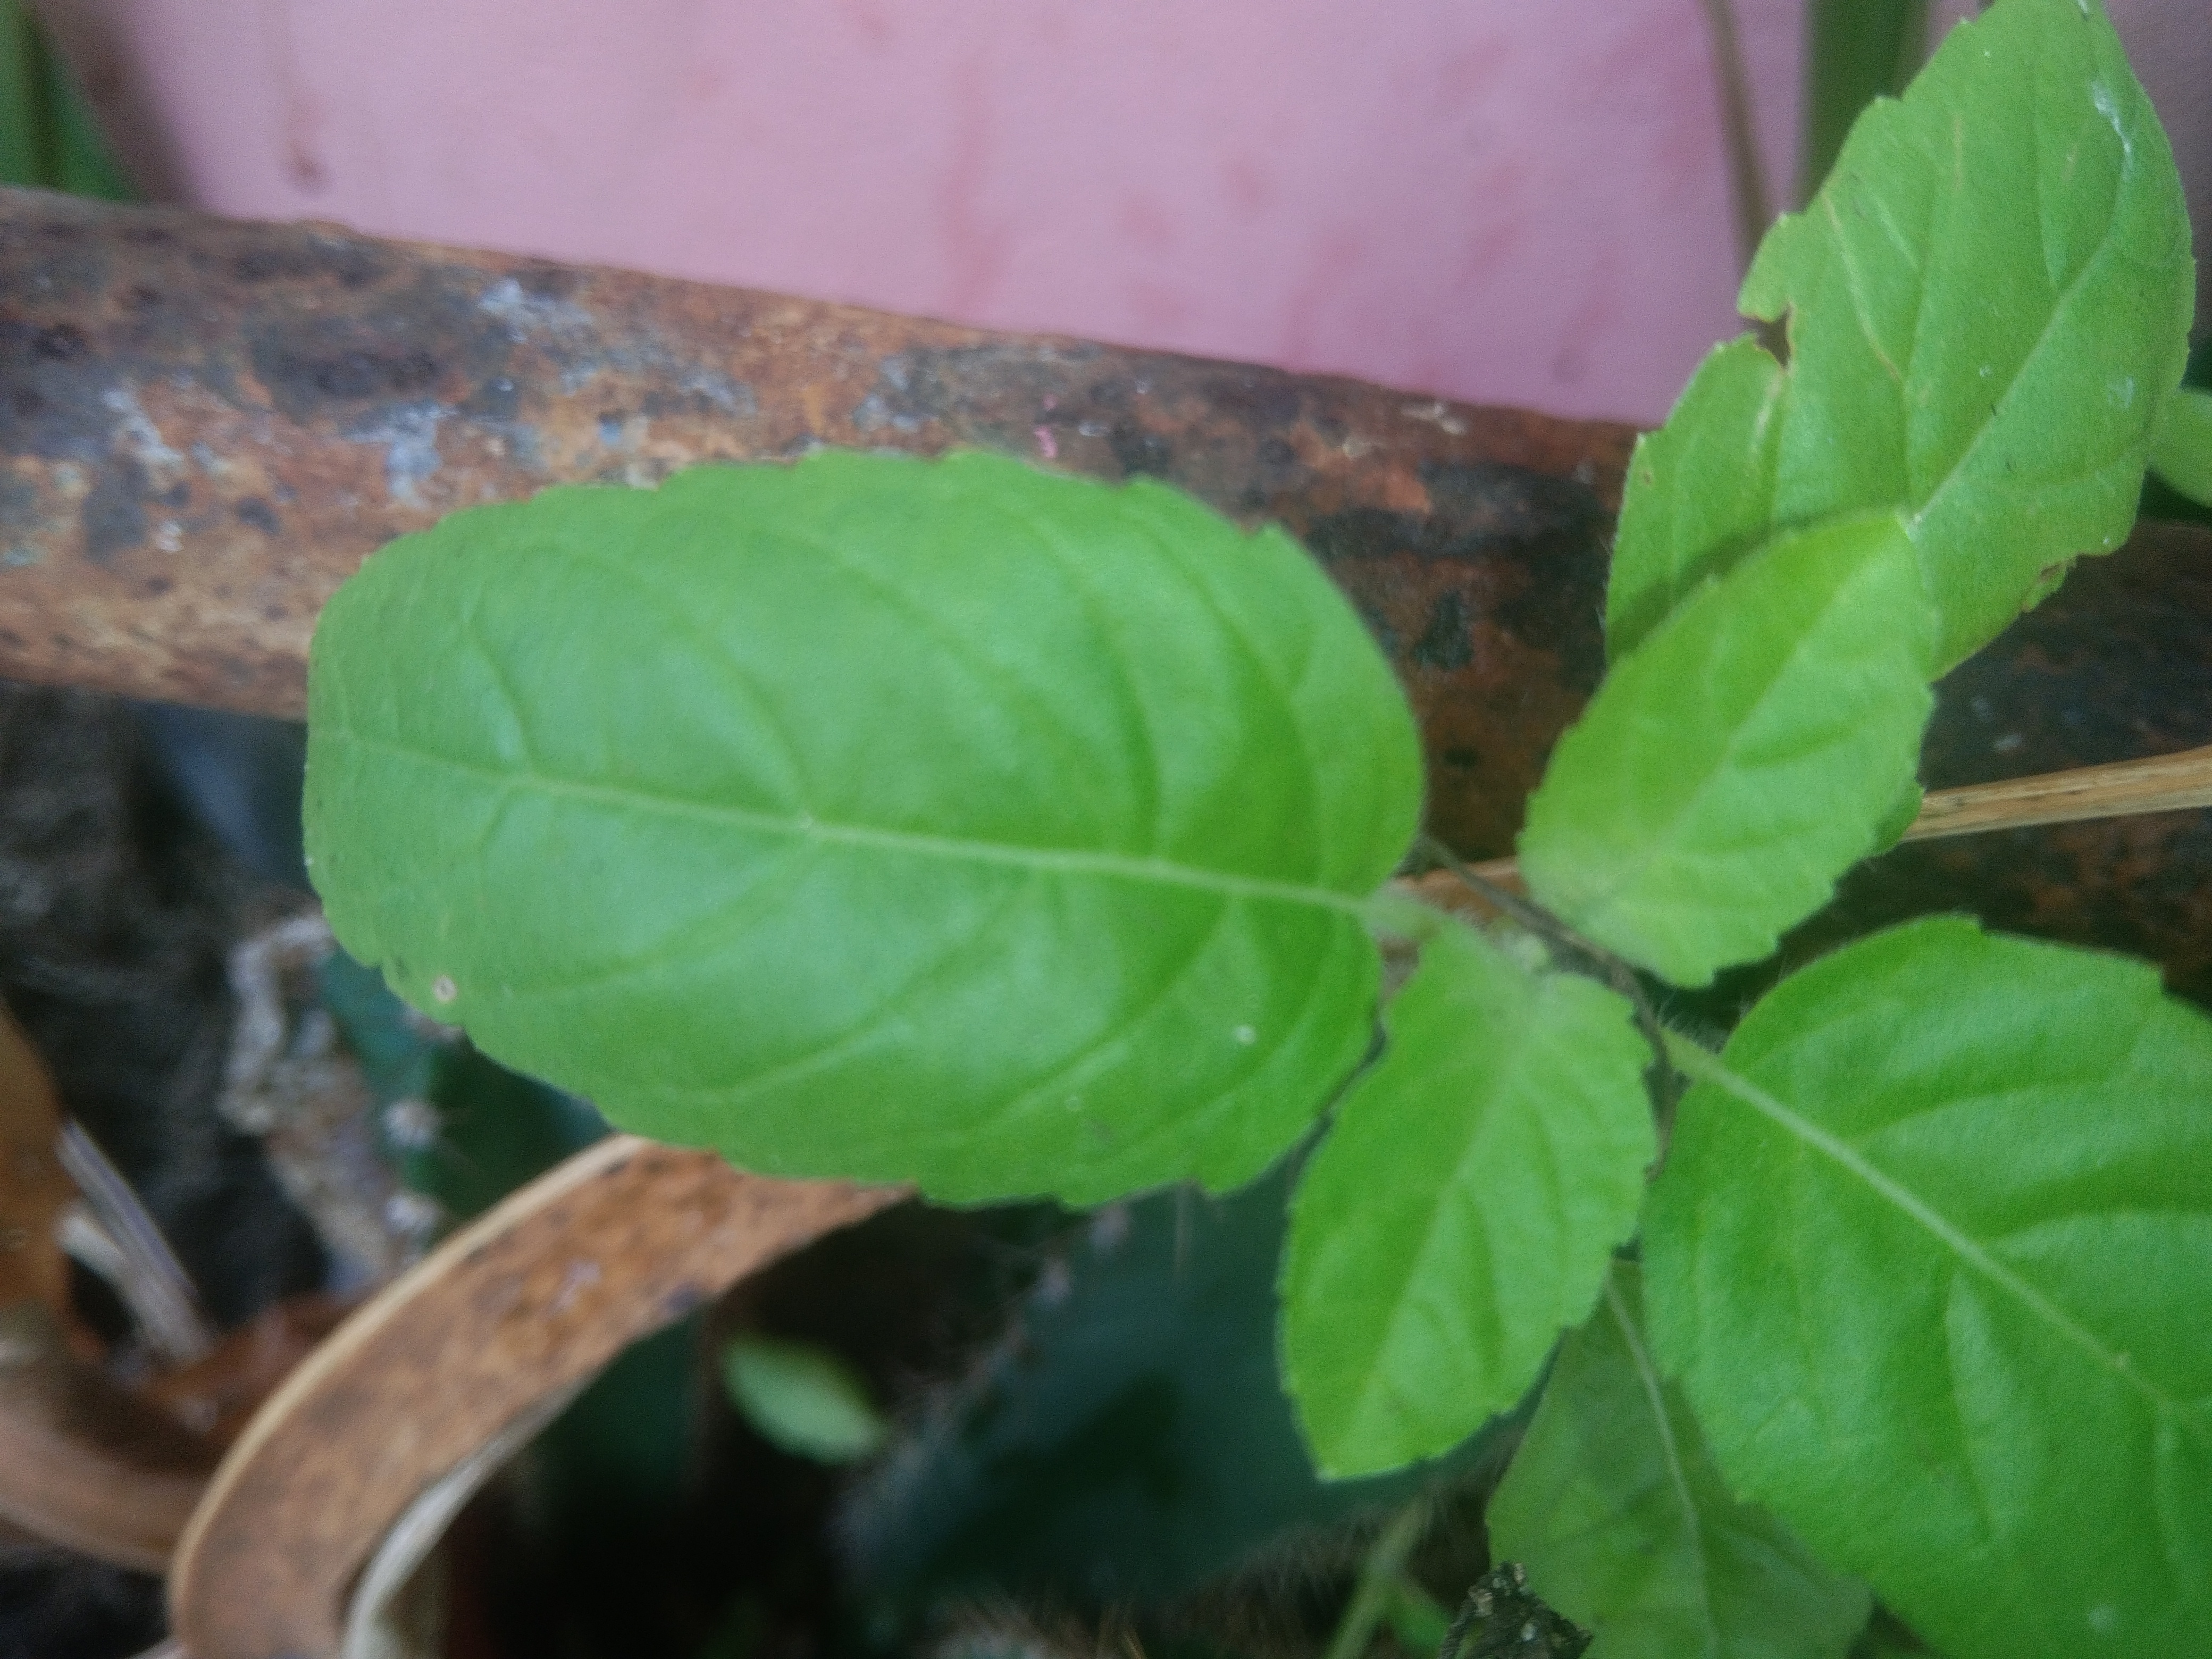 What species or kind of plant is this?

tulshi
